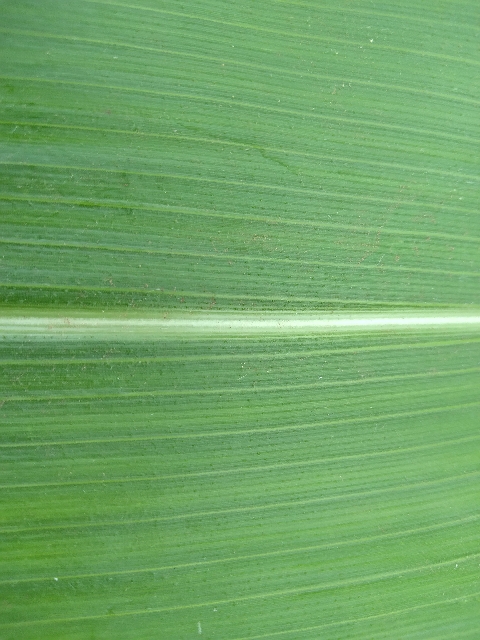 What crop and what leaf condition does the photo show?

maize, healthy
